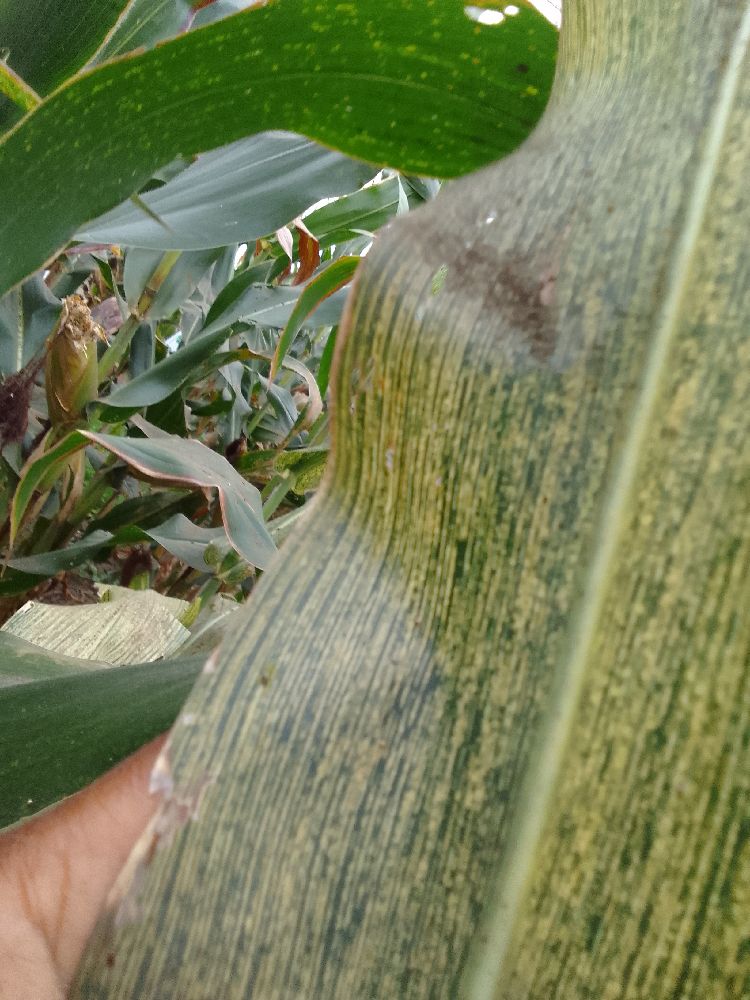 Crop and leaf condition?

maize, maize streak virus
